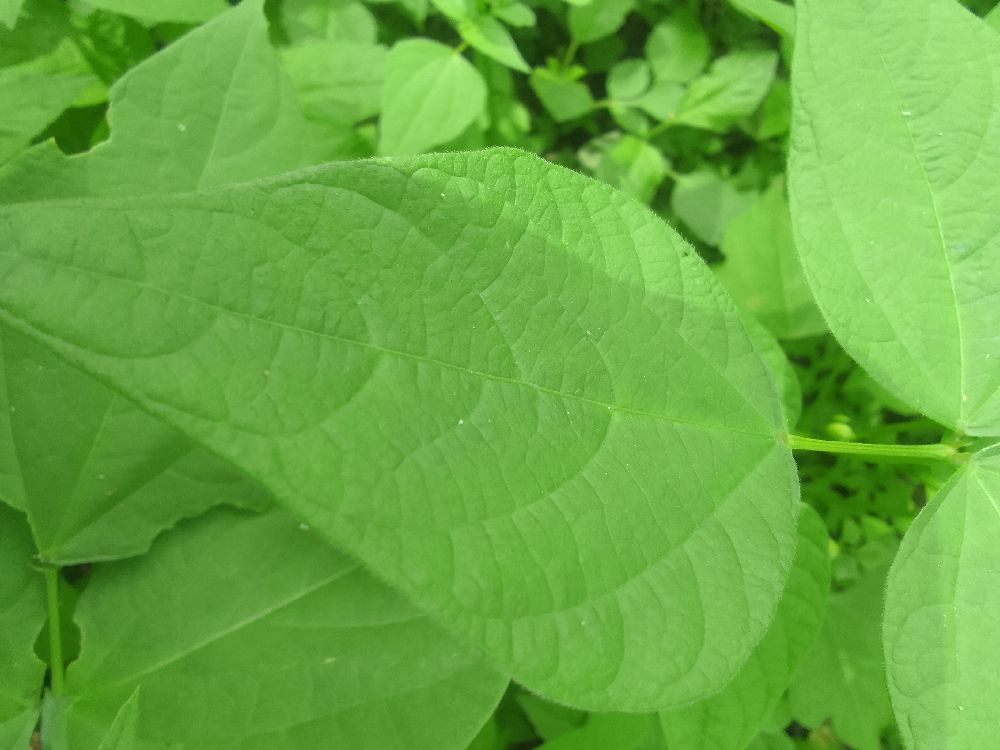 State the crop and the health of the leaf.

common bean, healthy
